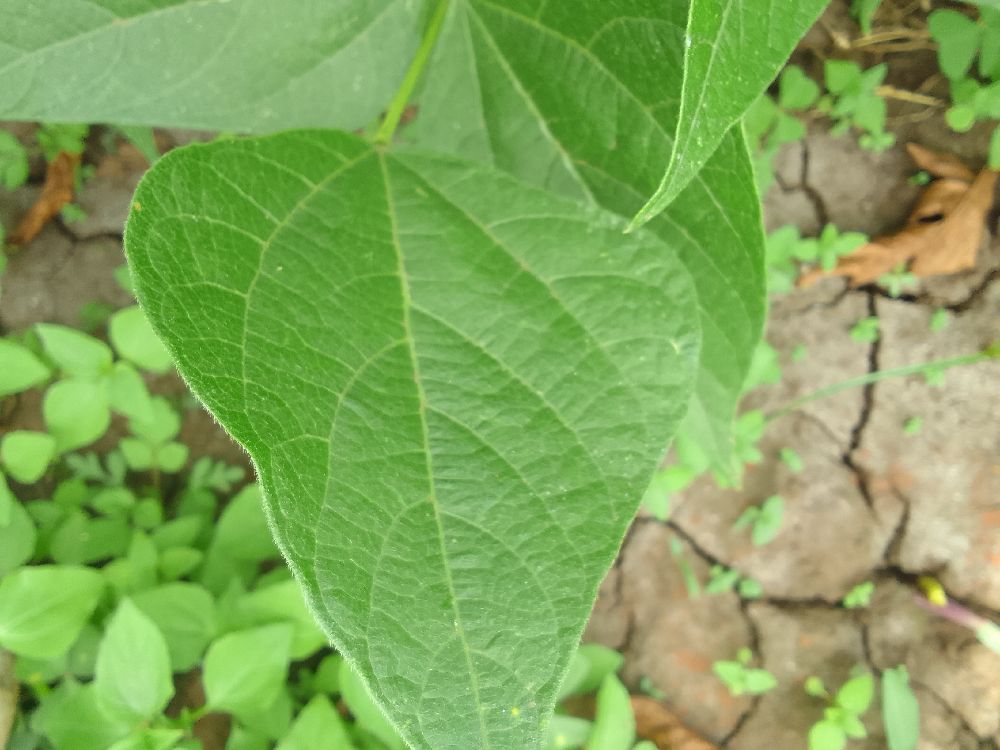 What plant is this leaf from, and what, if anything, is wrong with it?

common bean, healthy
